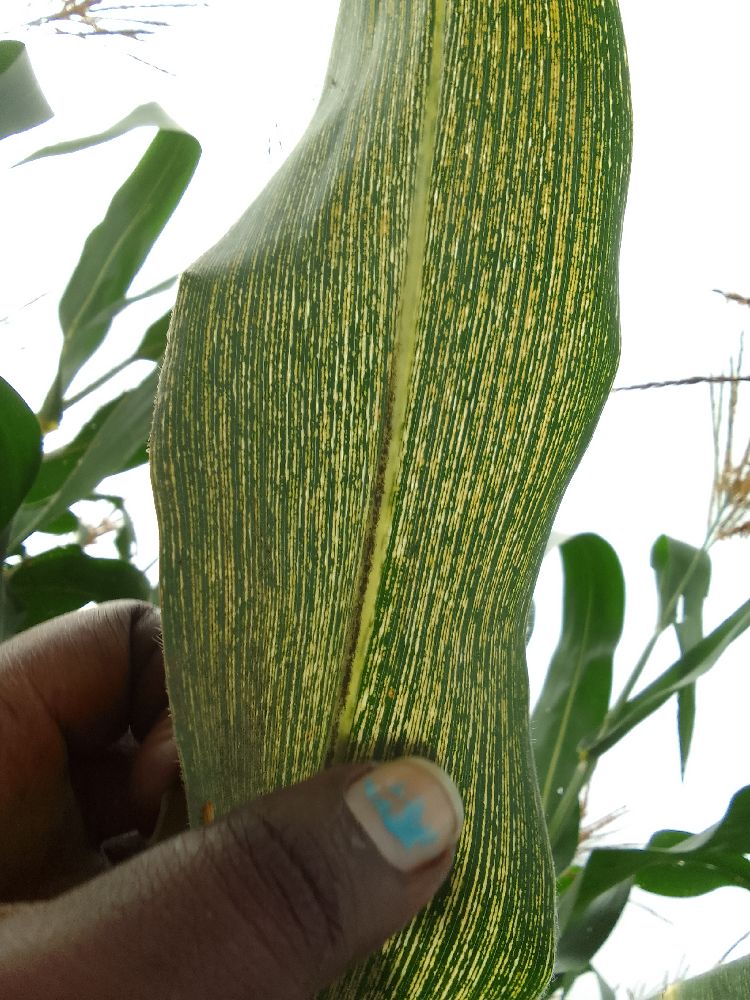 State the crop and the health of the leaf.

maize, maize streak virus
